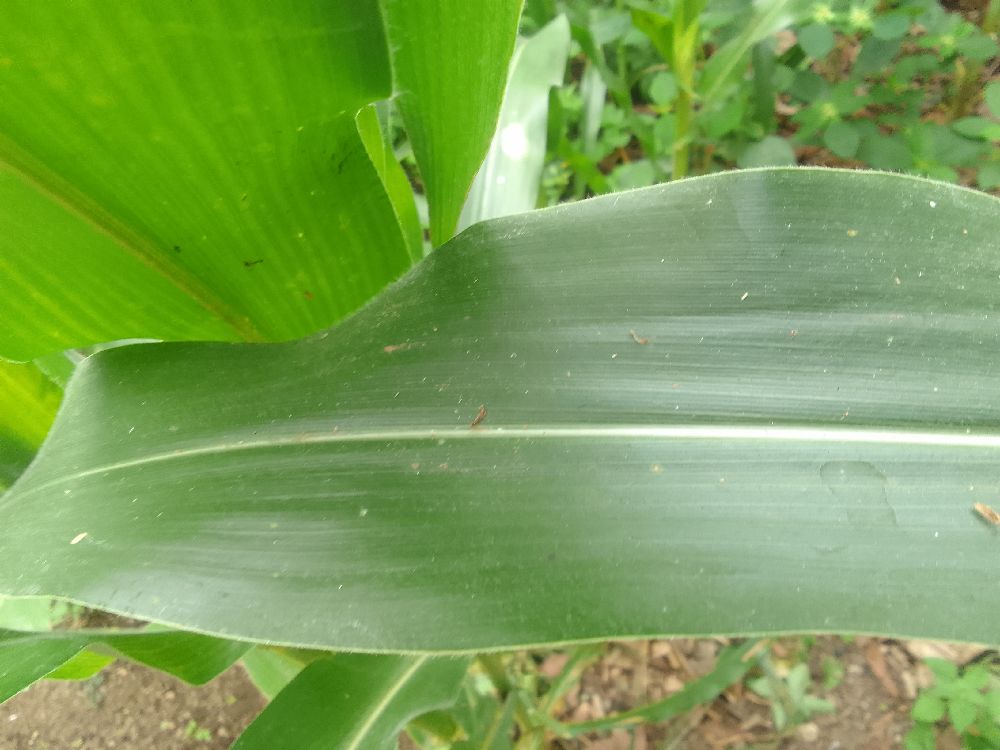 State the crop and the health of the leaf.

maize, healthy
